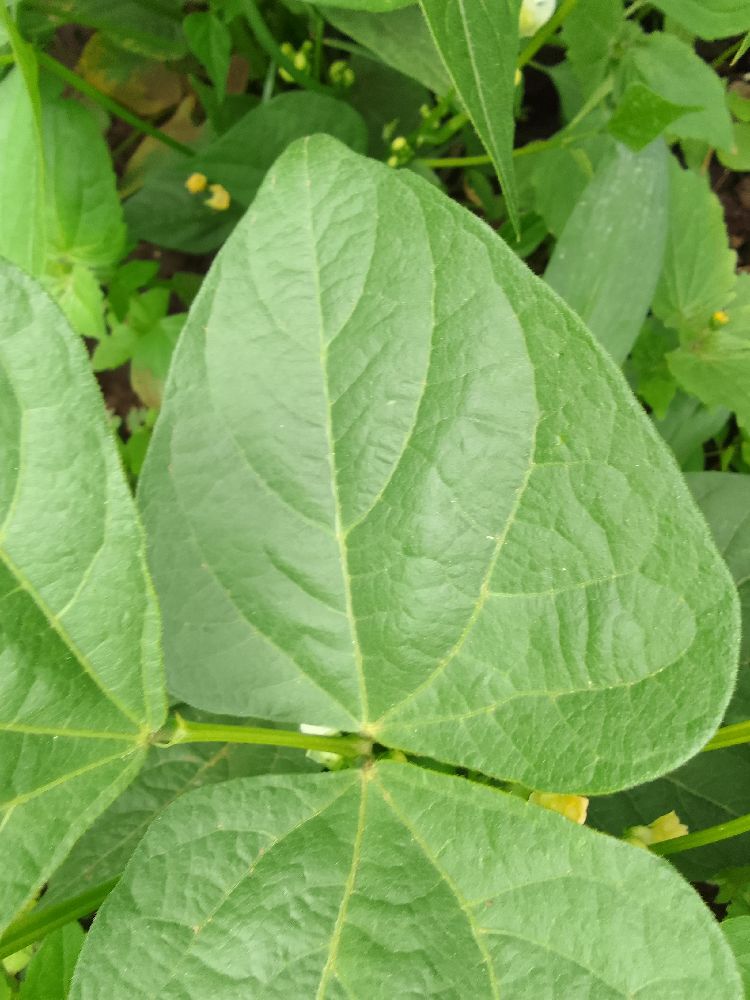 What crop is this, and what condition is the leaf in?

common bean, healthy
